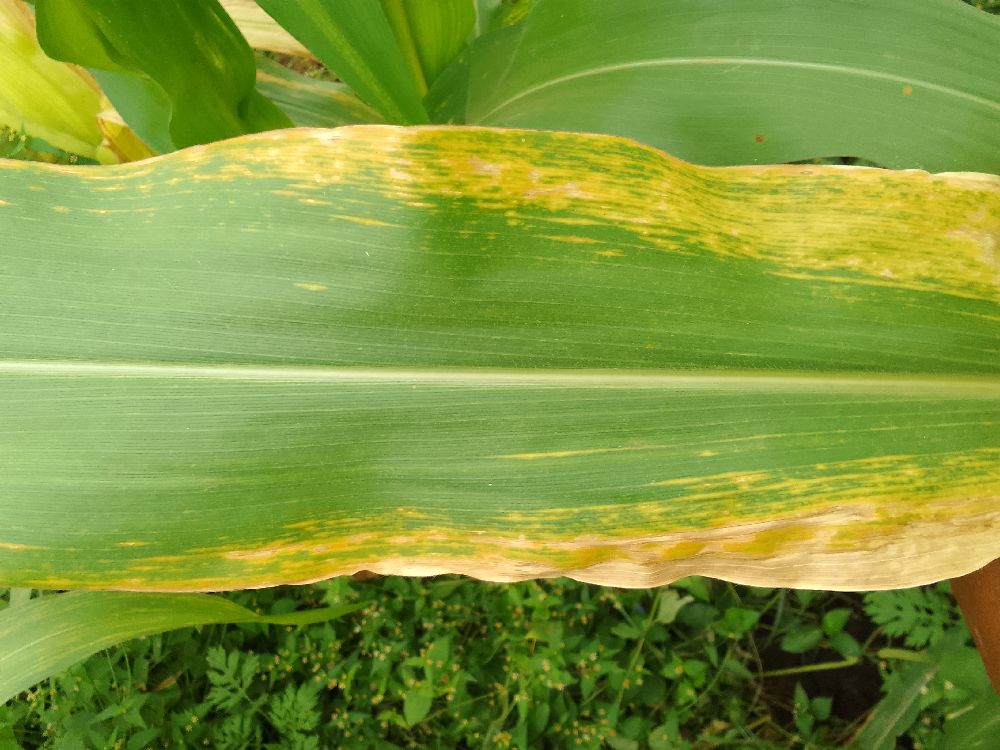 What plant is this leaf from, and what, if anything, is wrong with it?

maize, maize lethal necrosis
